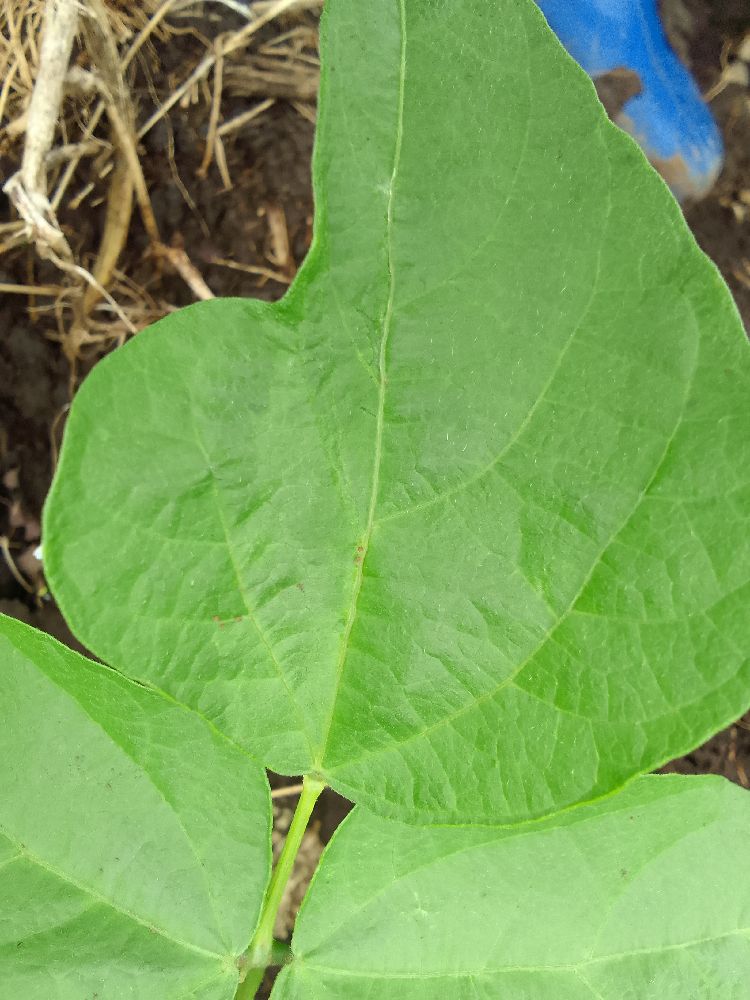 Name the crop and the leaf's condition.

common bean, healthy
